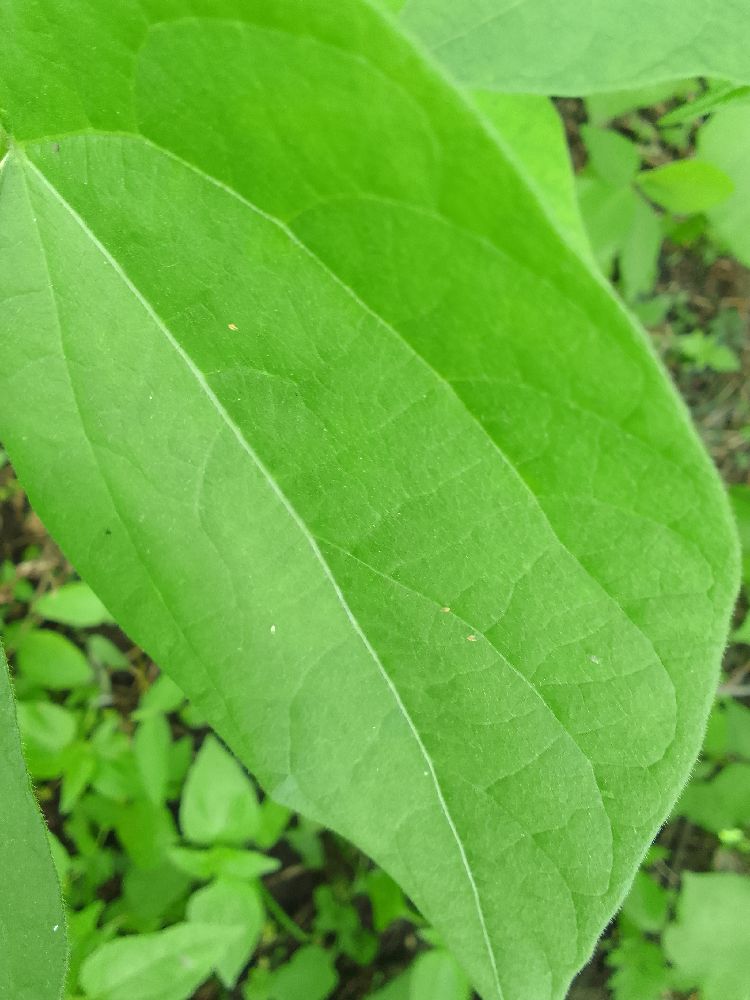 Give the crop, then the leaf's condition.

common bean, healthy
